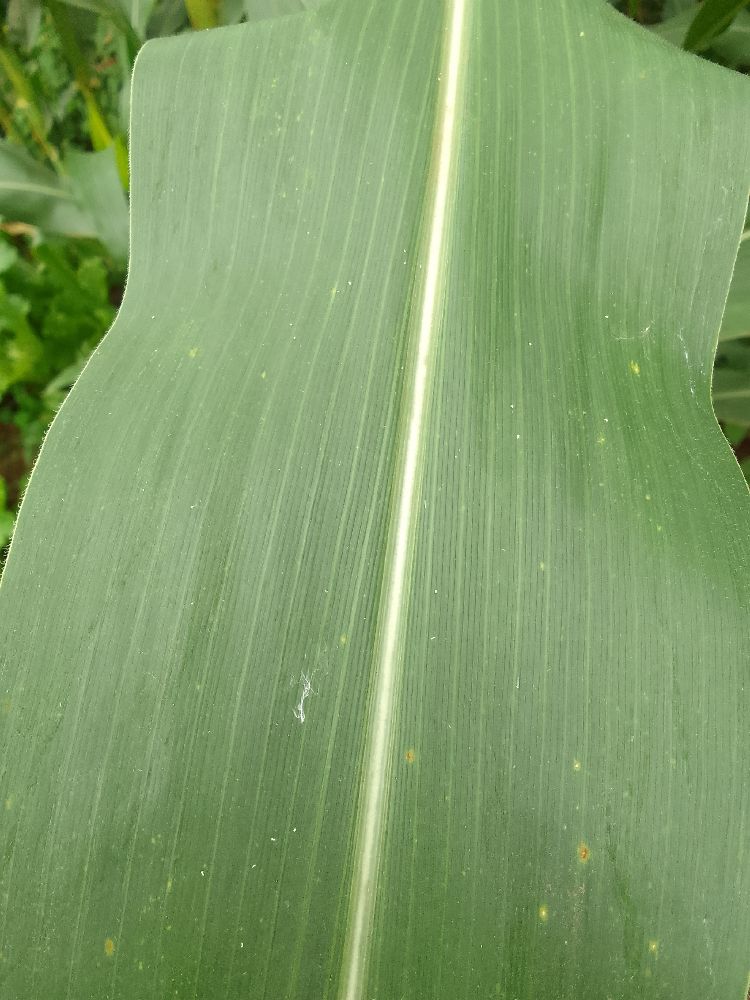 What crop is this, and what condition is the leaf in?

maize, healthy
